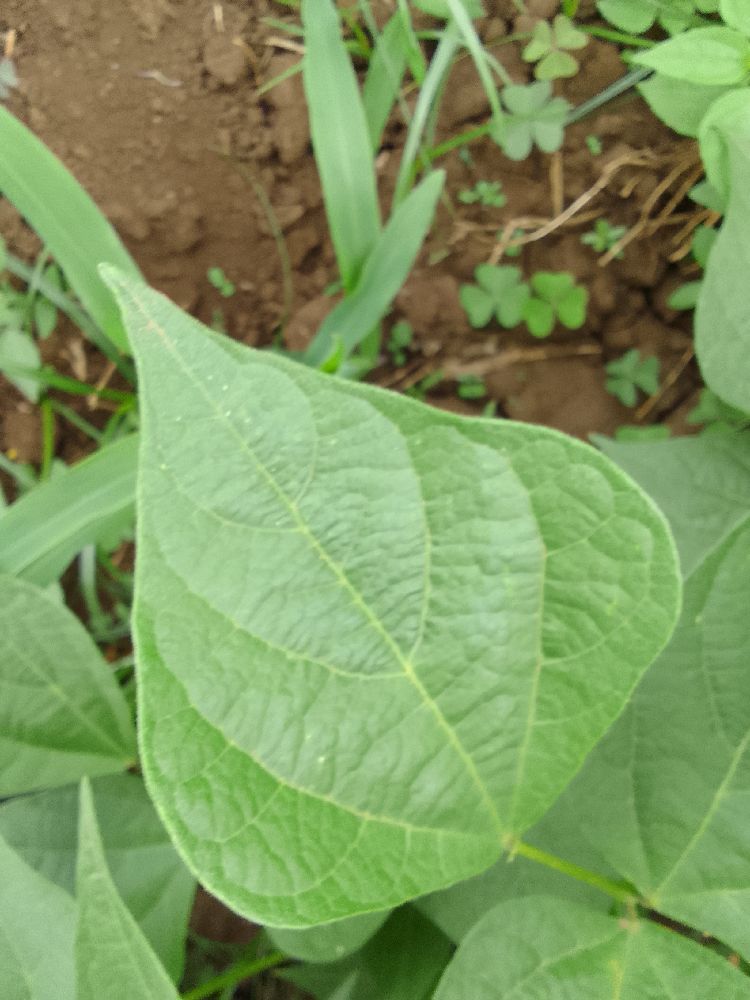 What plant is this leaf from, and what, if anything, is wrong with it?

common bean, healthy
